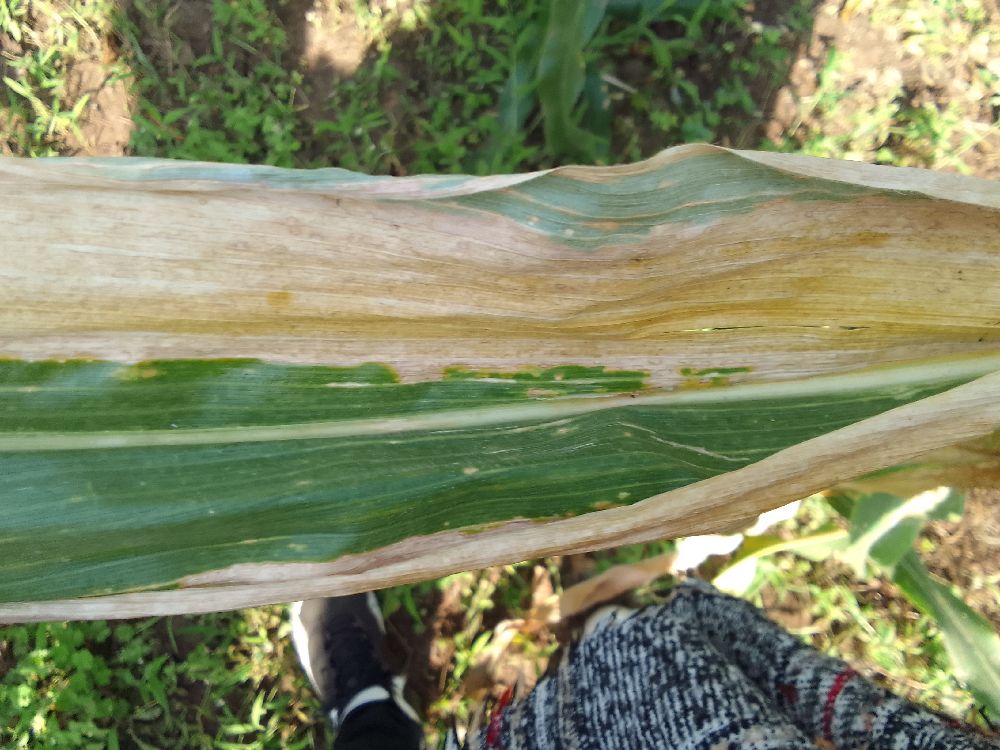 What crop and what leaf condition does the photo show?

maize, maize lethal necrosis
